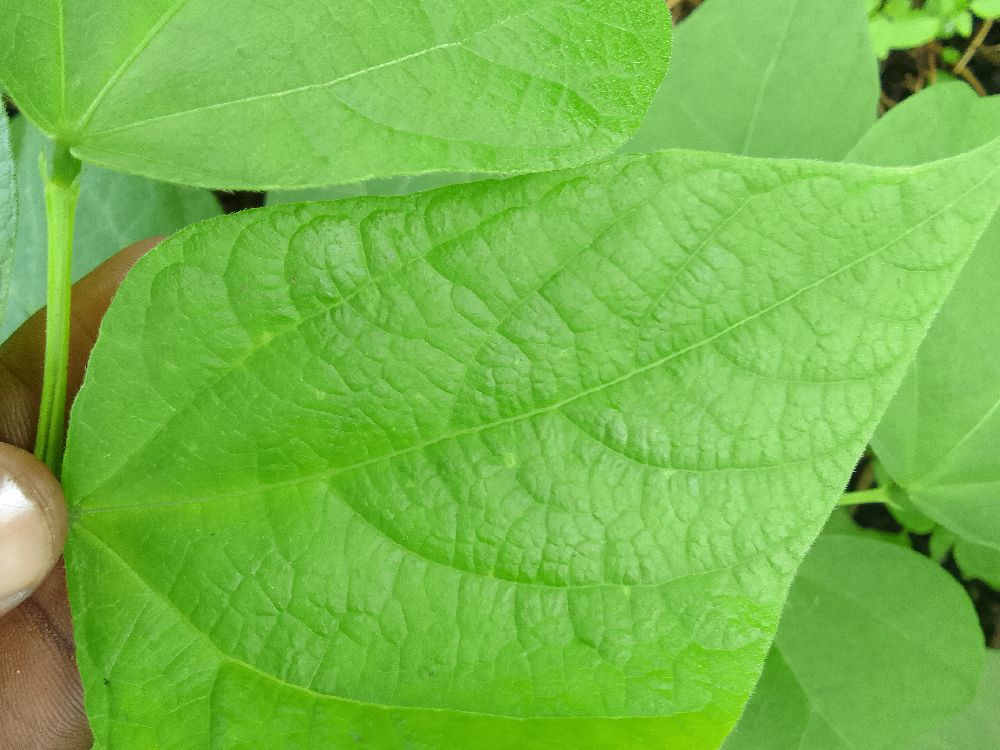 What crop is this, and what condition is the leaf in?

common bean, healthy
